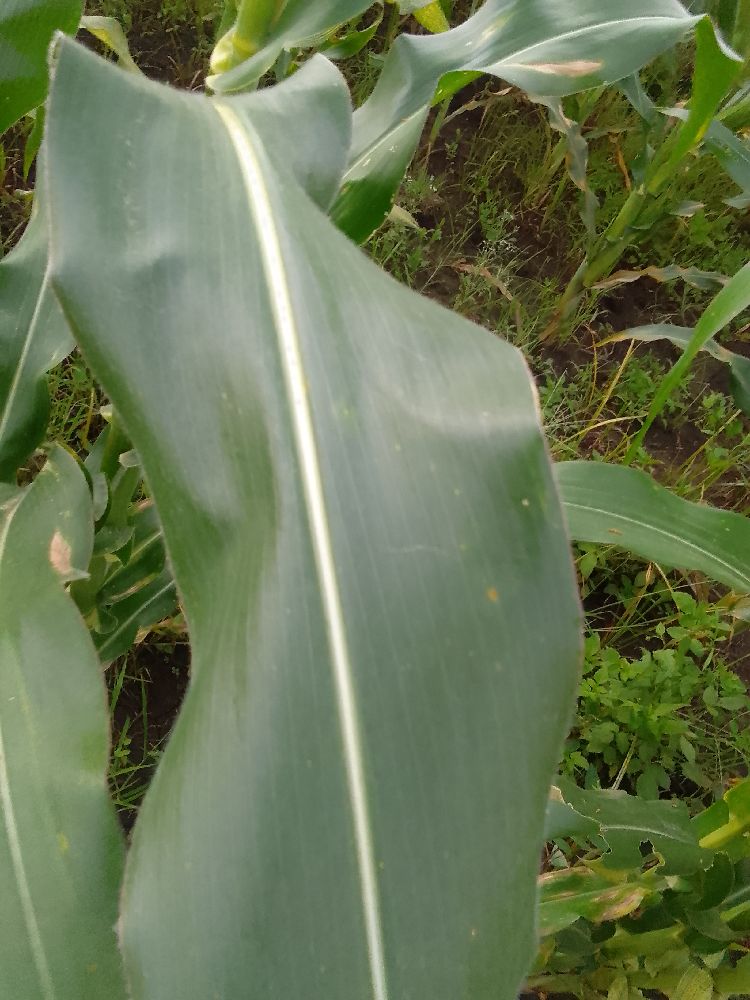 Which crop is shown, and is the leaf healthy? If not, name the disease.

maize, healthy
